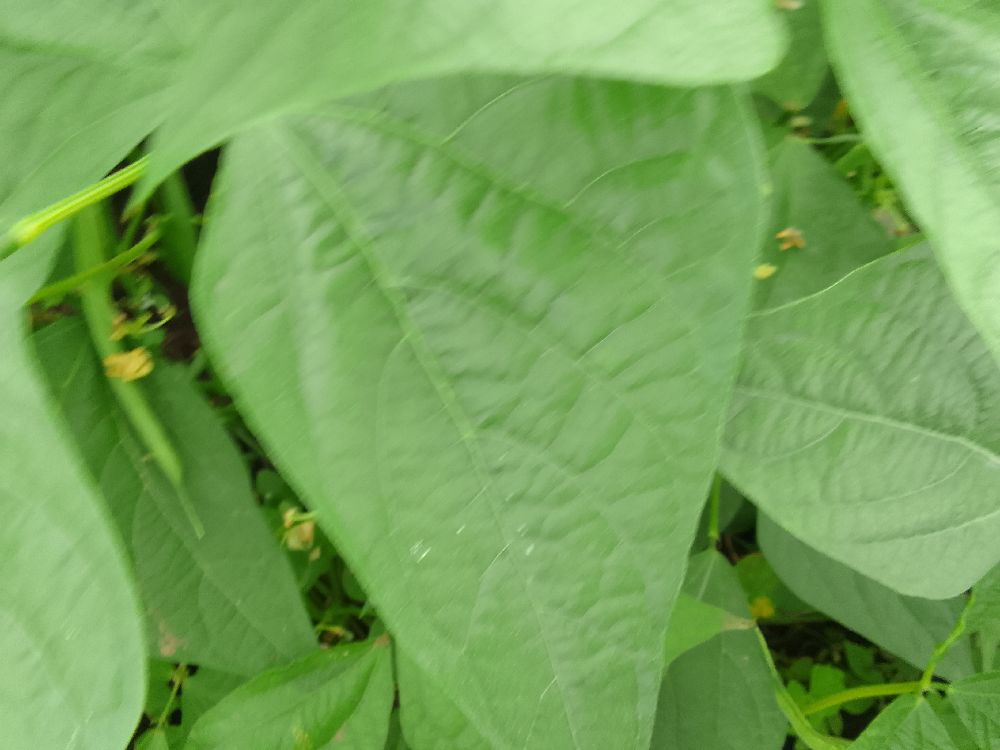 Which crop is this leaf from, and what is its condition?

common bean, healthy
